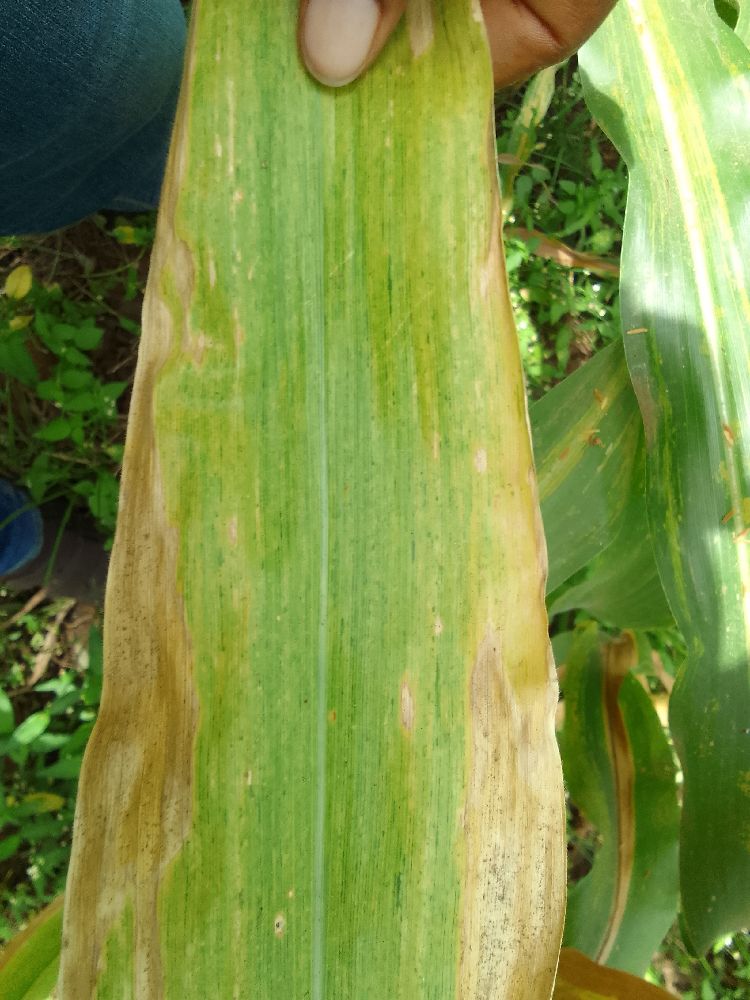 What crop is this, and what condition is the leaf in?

maize, maize lethal necrosis
